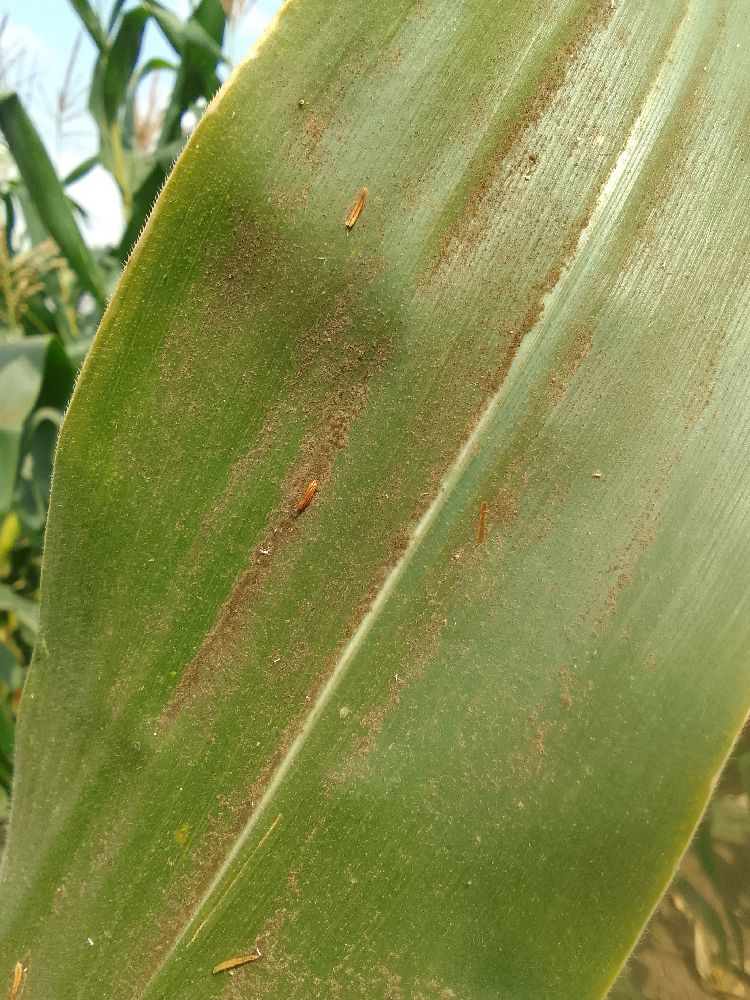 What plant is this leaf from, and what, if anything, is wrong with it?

maize, healthy
